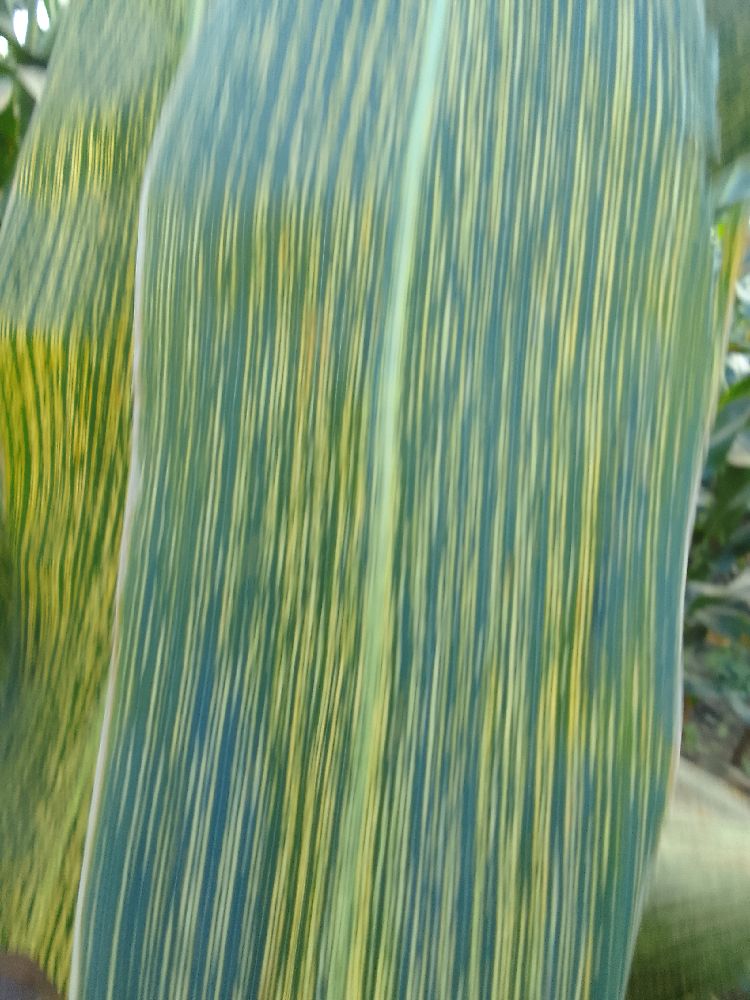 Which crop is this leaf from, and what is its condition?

maize, maize streak virus
